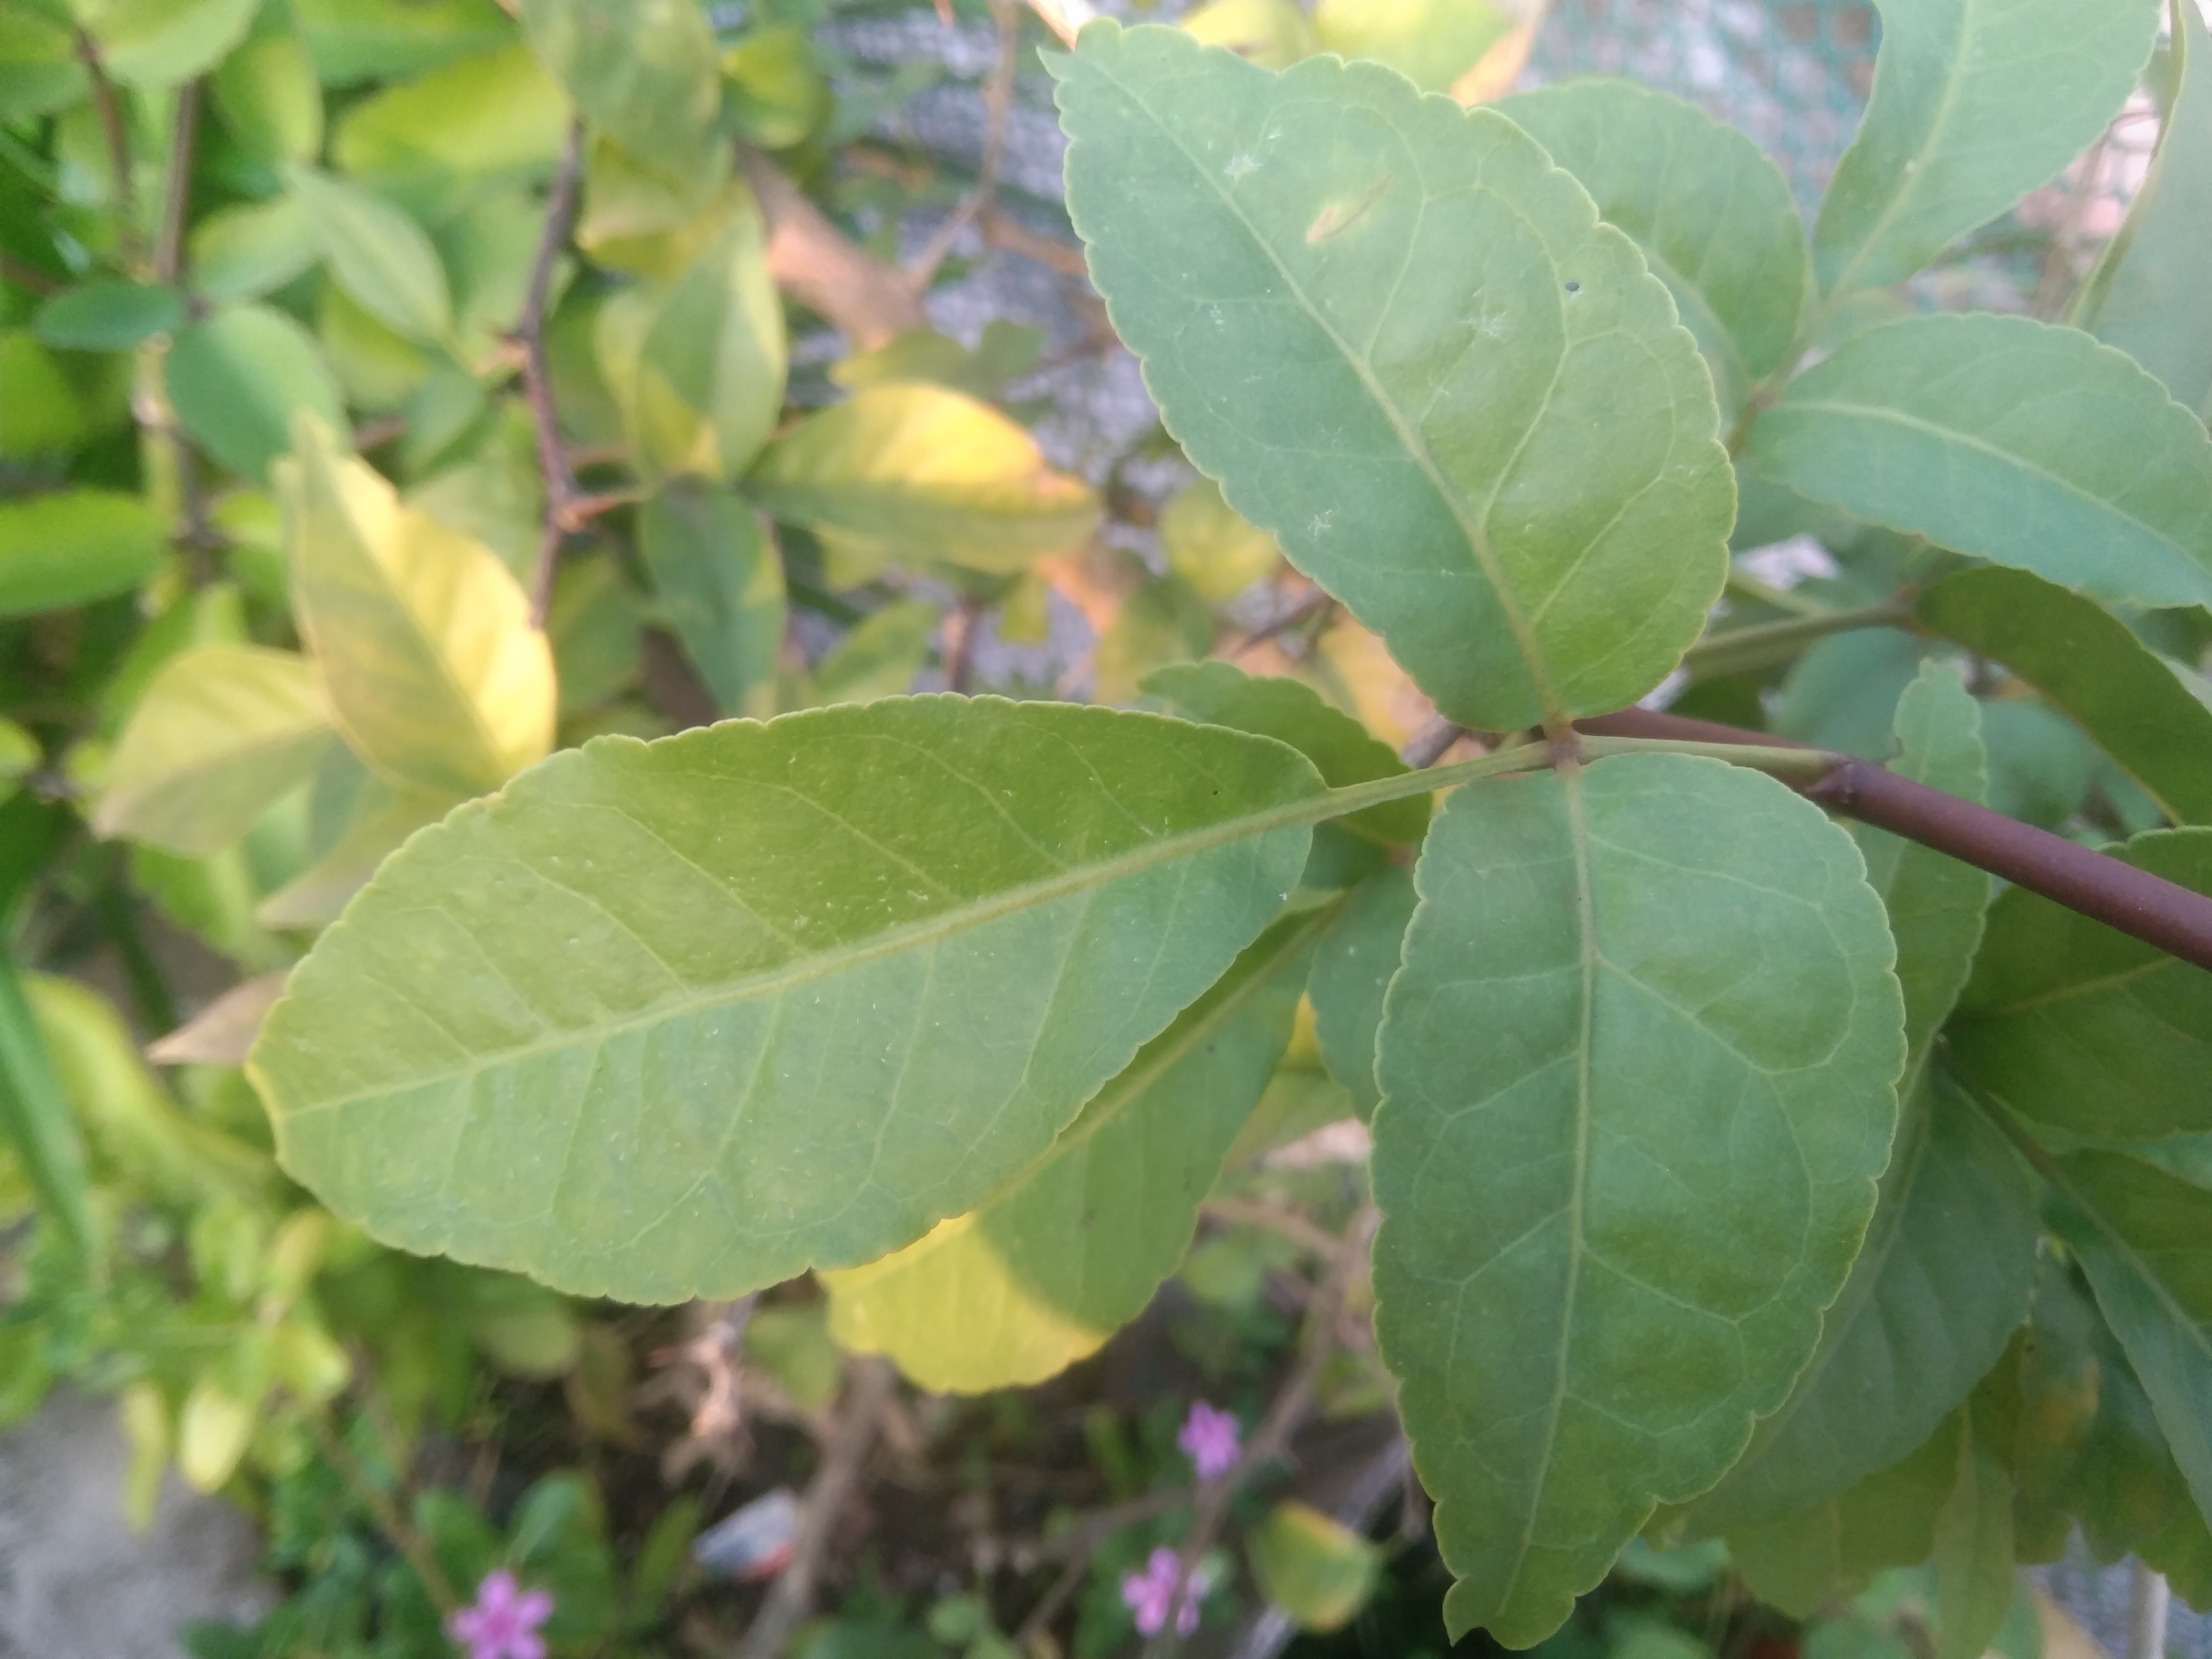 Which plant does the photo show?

wood apple
